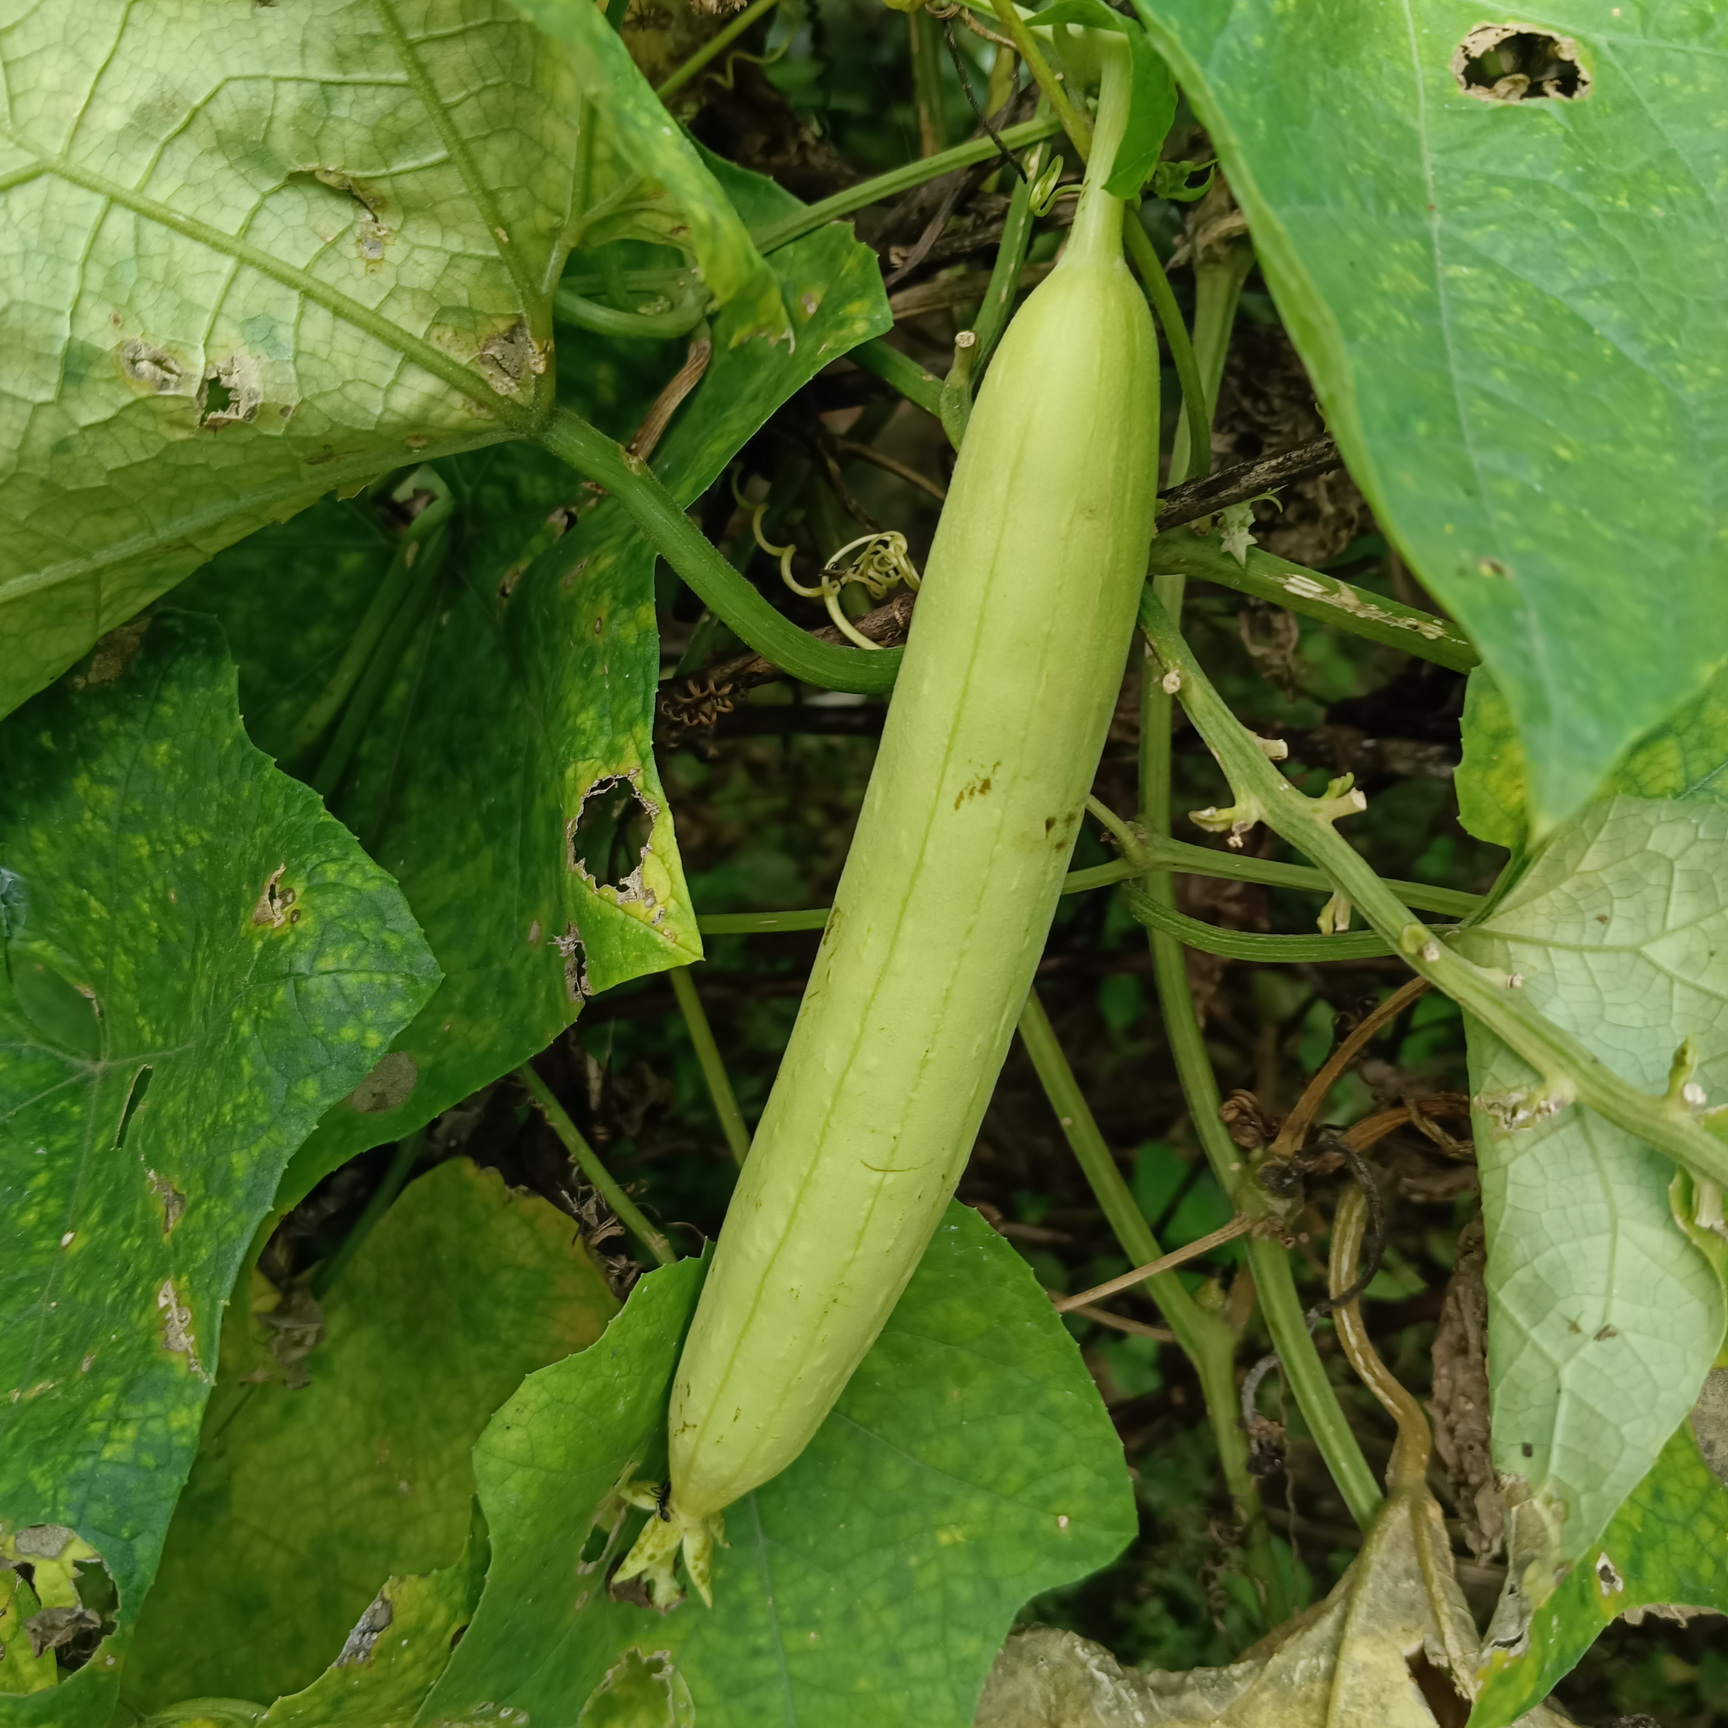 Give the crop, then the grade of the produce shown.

luffa, fresh
